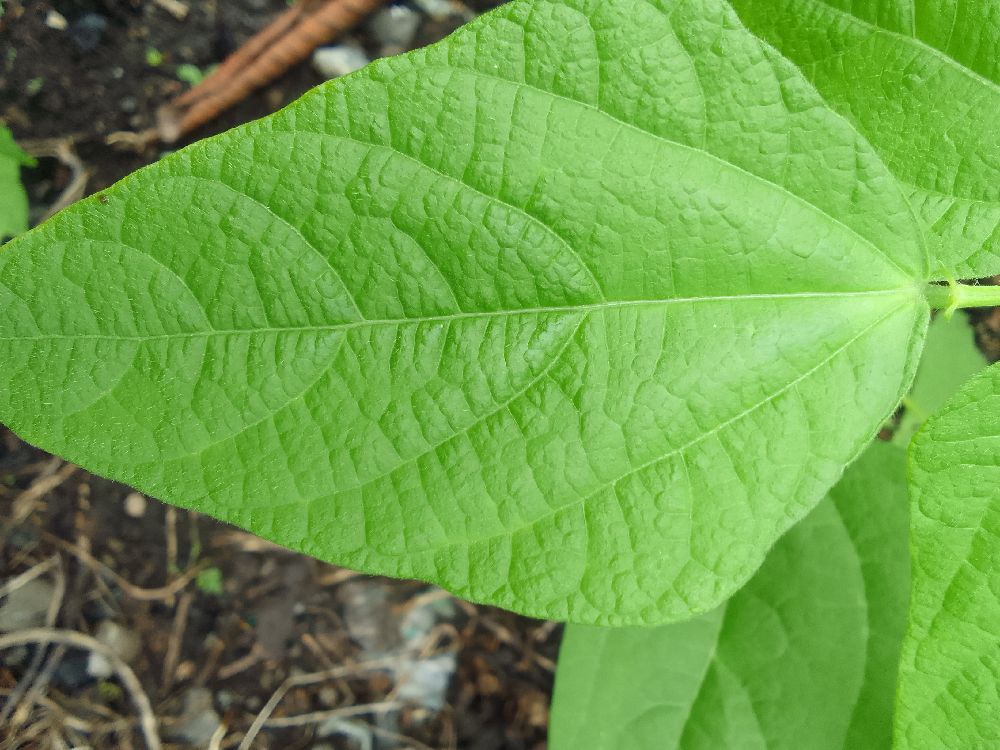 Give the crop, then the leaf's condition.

common bean, healthy
